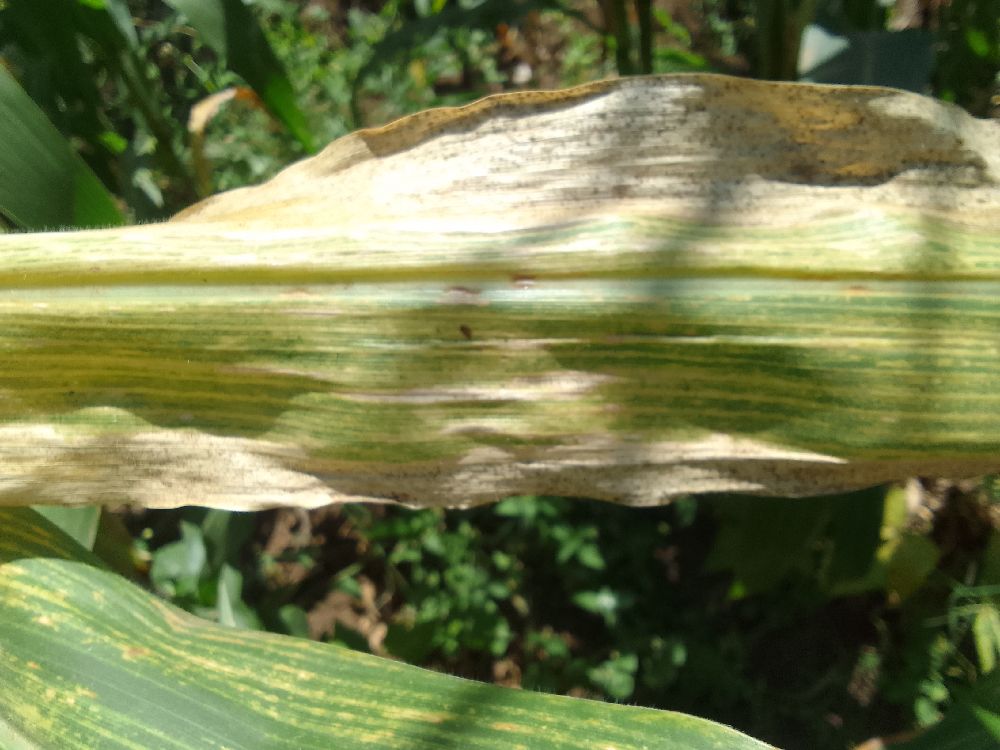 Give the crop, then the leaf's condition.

maize, maize lethal necrosis
